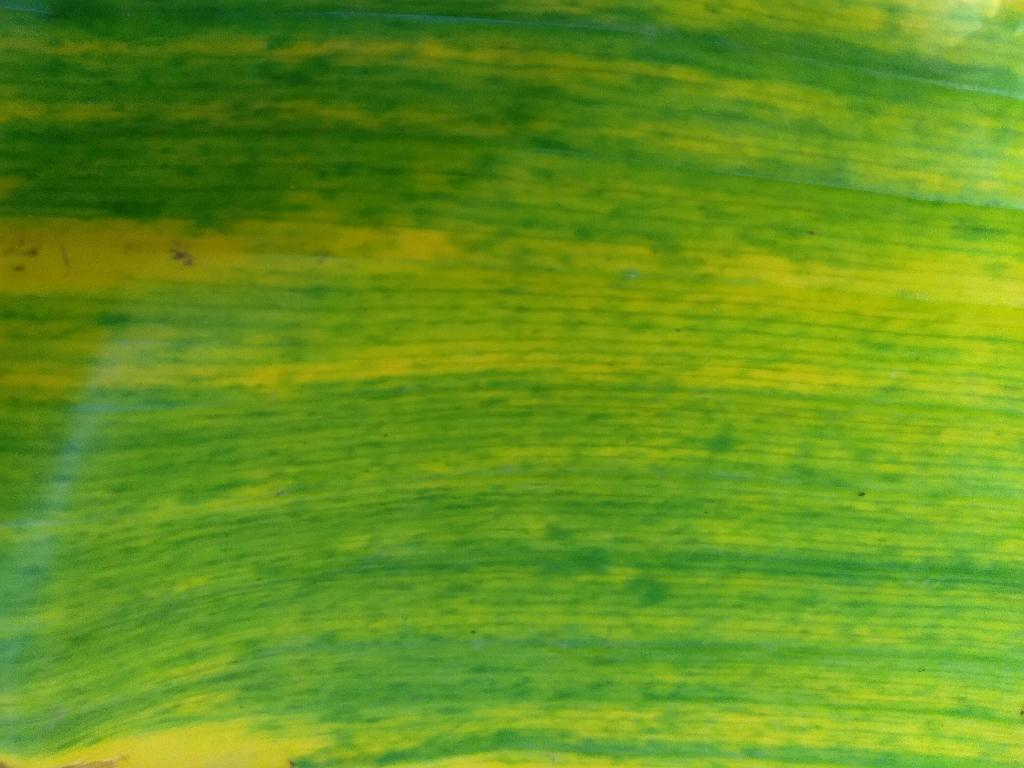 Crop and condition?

banana, fusarium wilt race 1
